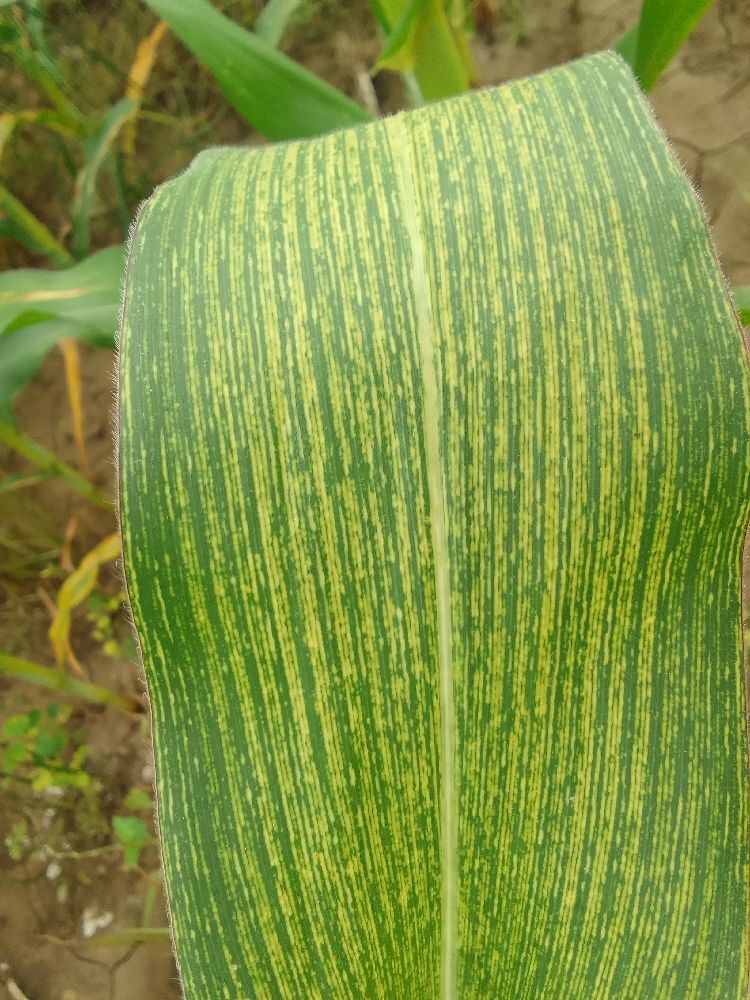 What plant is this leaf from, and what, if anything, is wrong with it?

maize, maize streak virus
